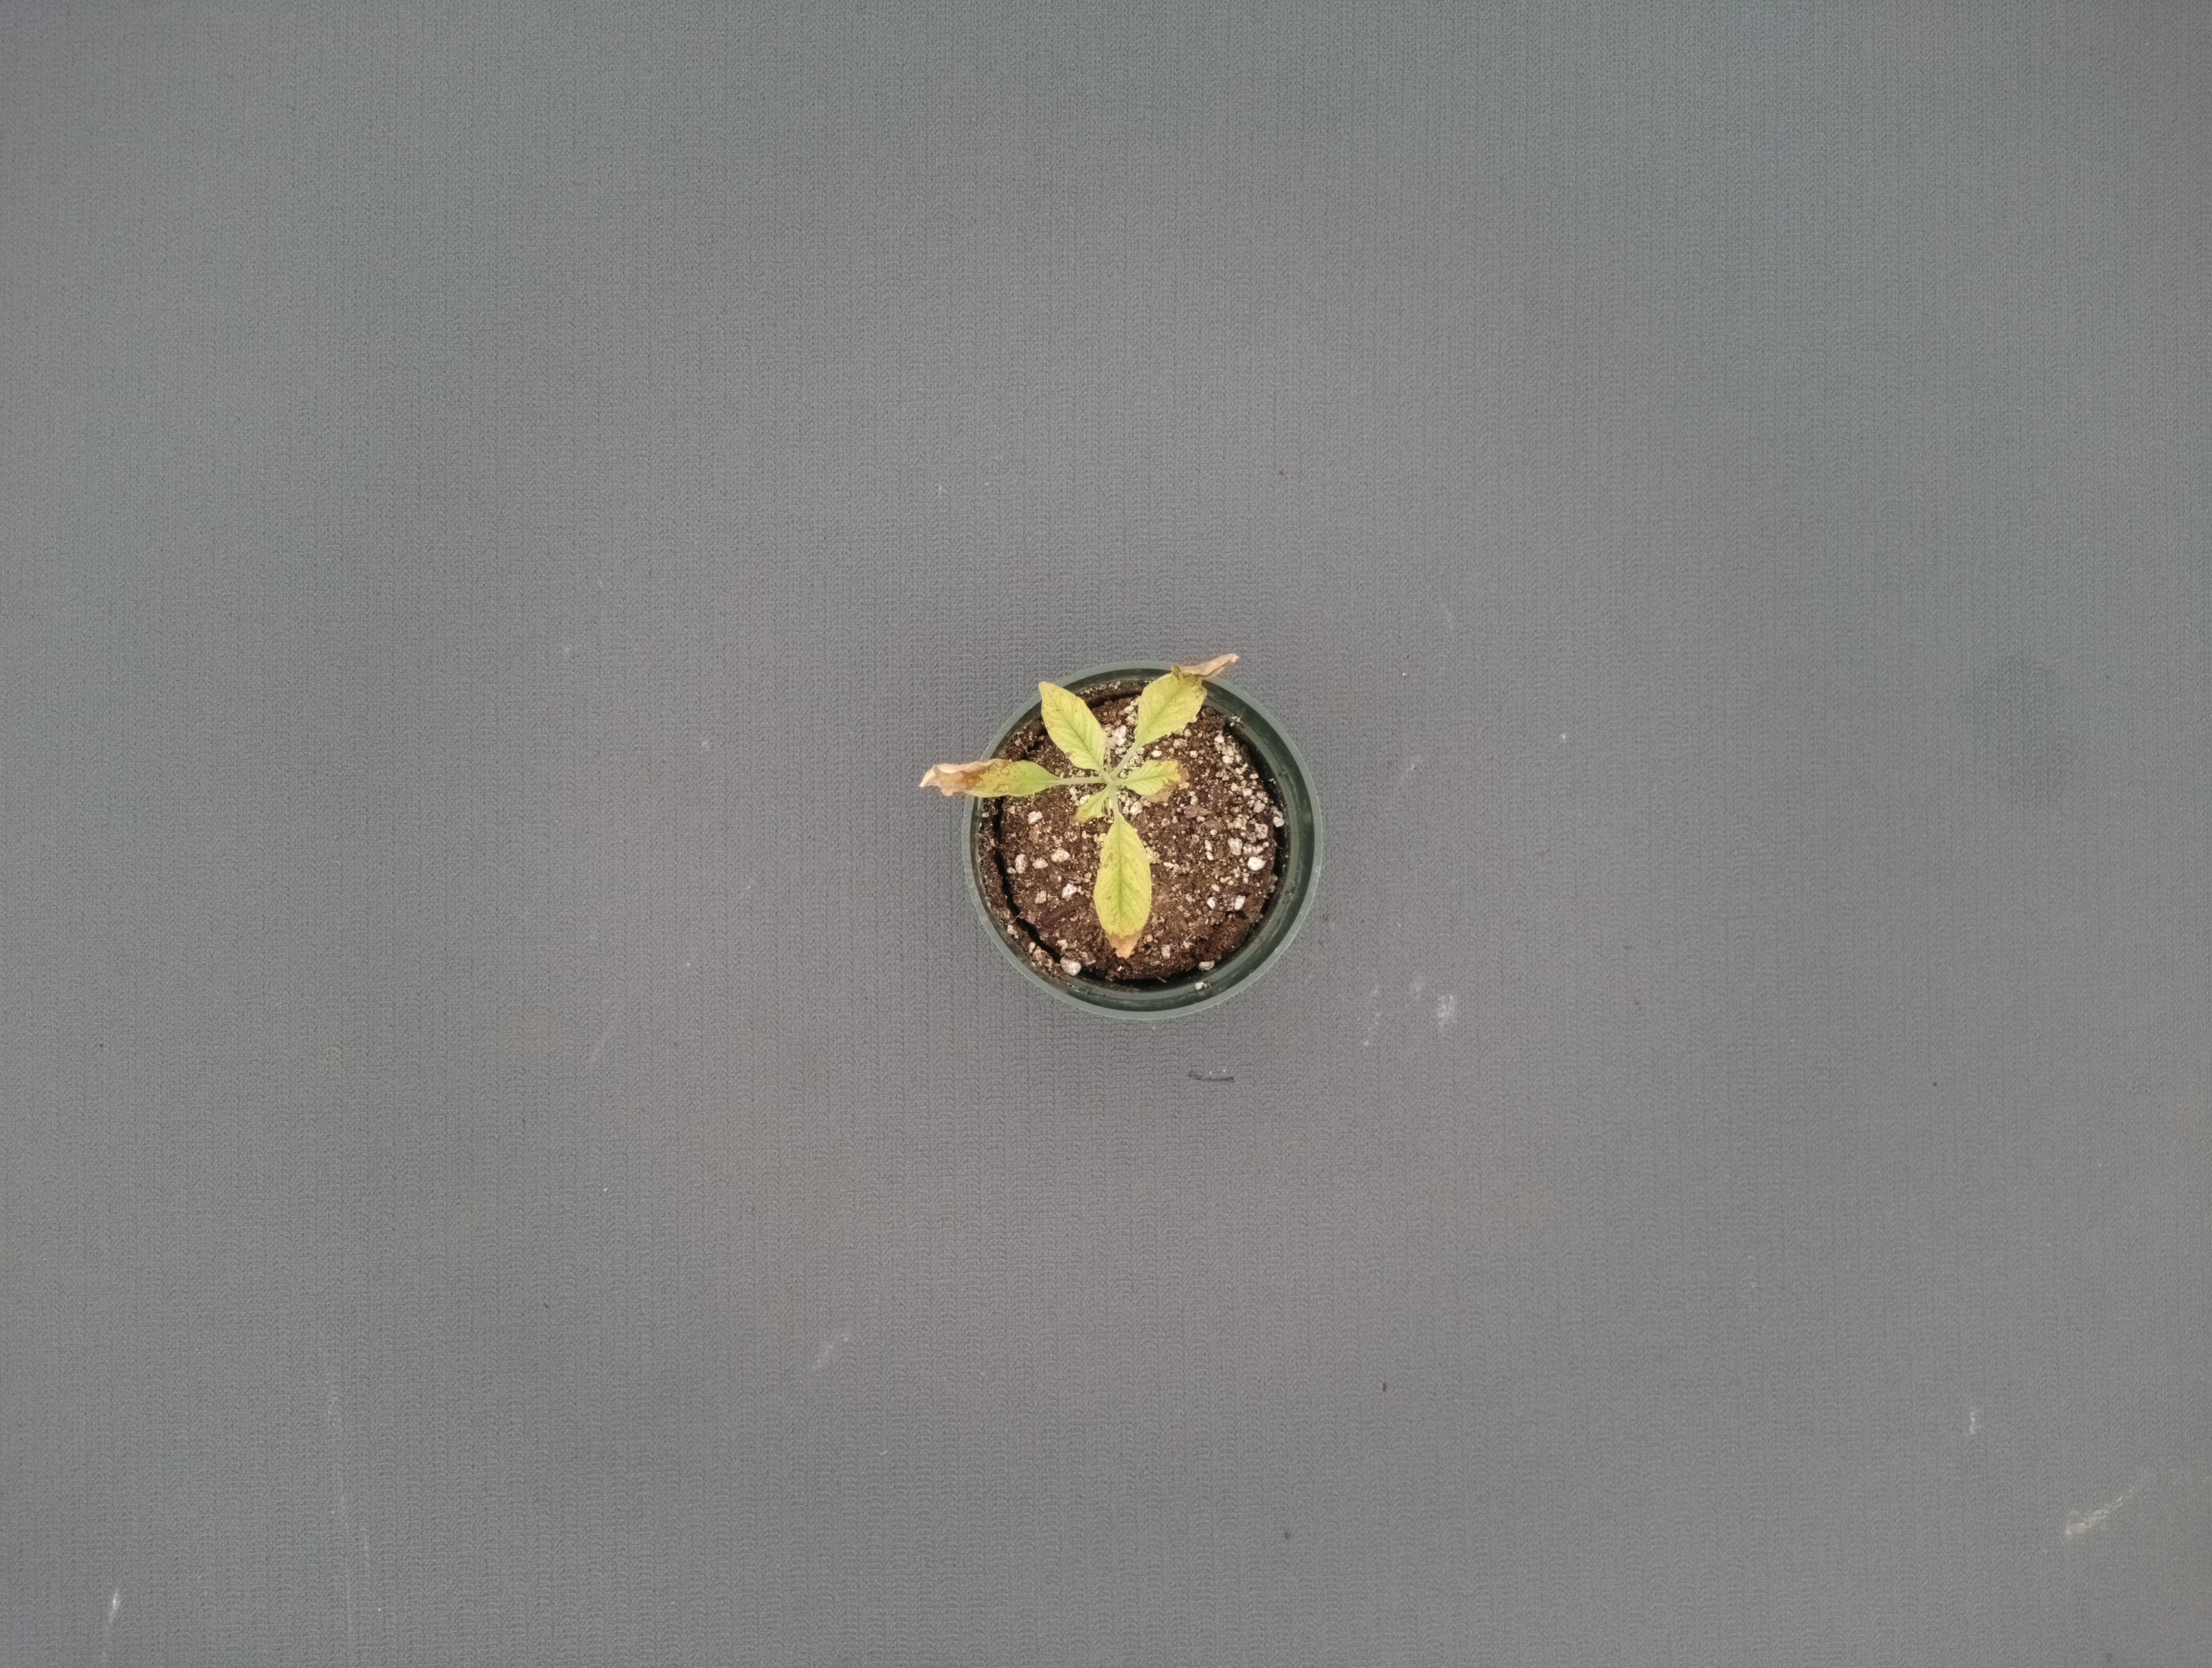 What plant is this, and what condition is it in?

waterhemp, chlorosis necrosis
